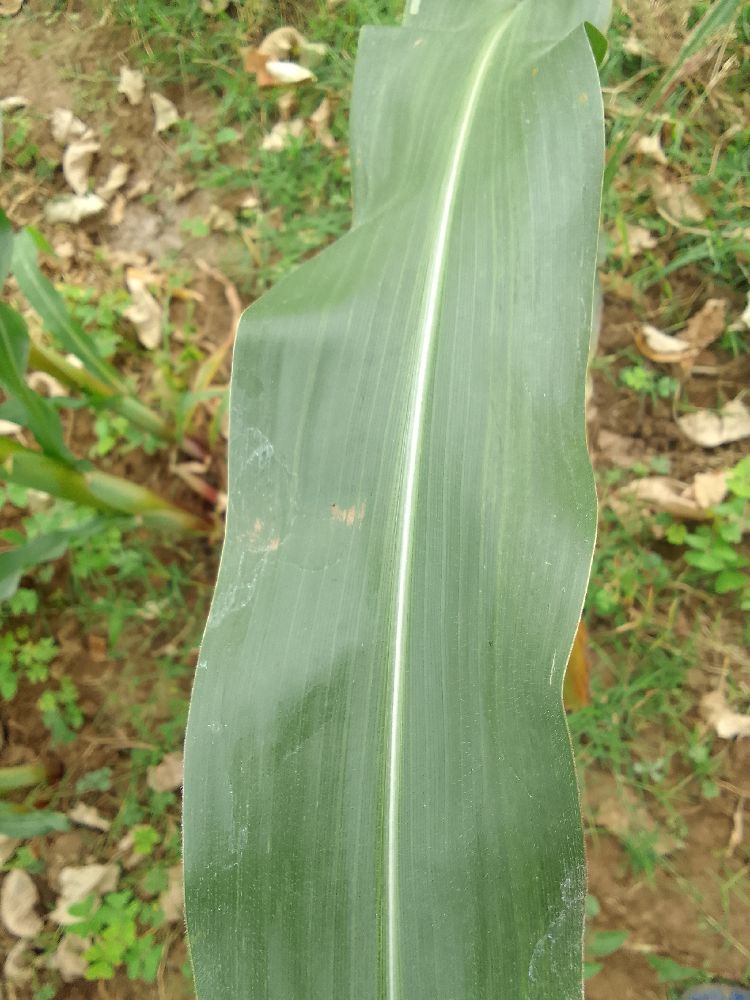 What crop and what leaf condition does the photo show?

maize, healthy
